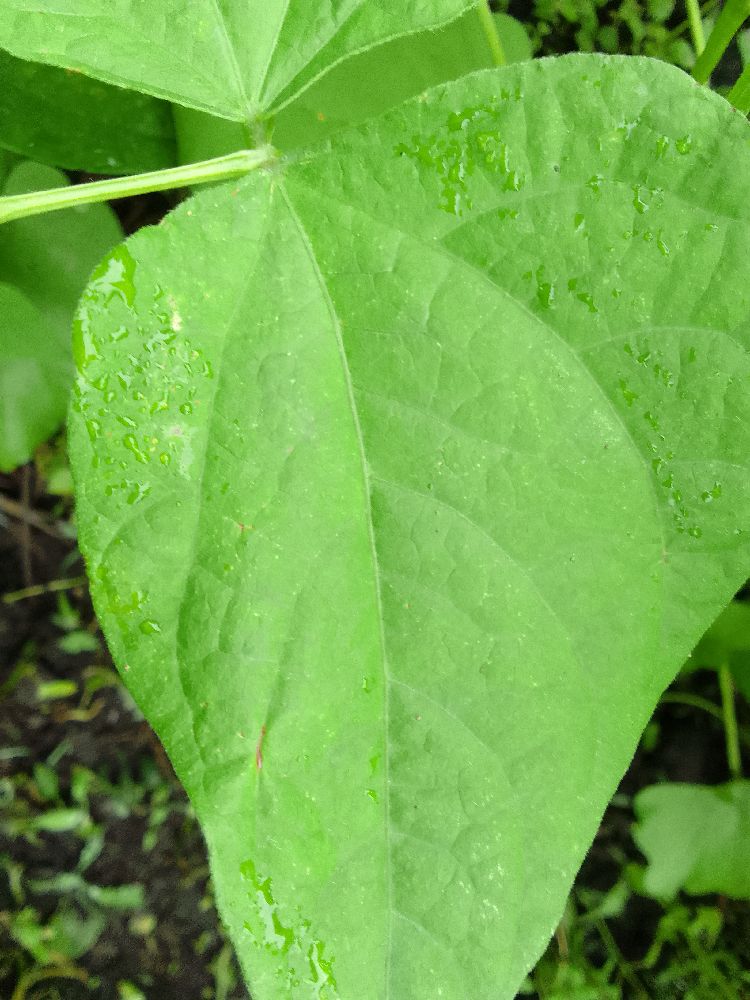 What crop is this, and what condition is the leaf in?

common bean, healthy
